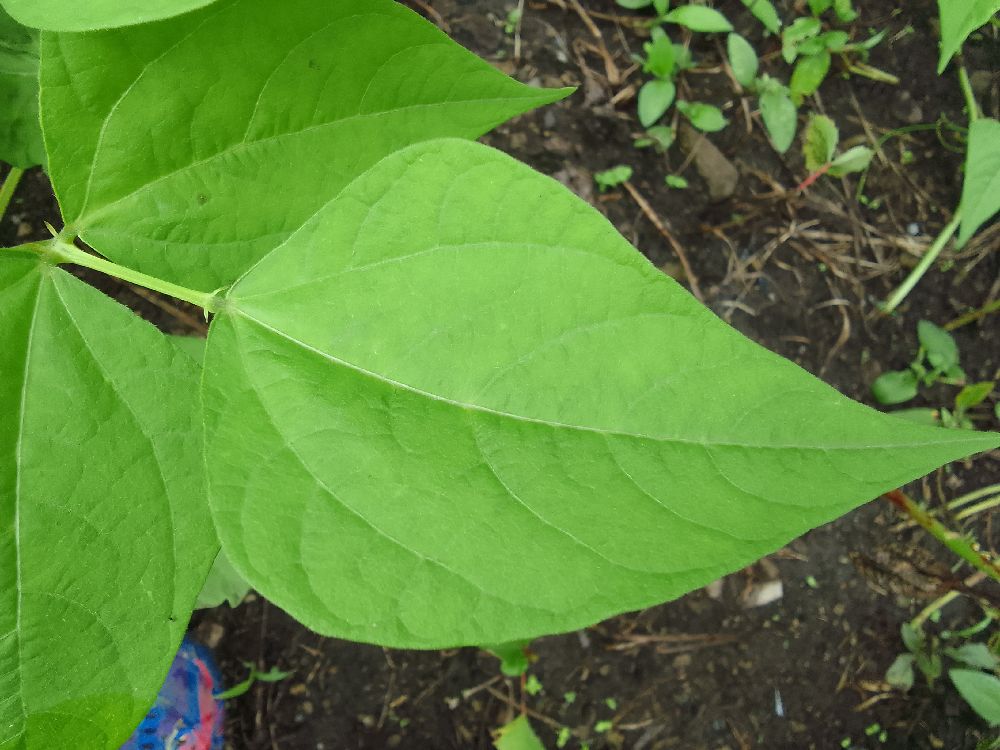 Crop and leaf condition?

common bean, healthy
